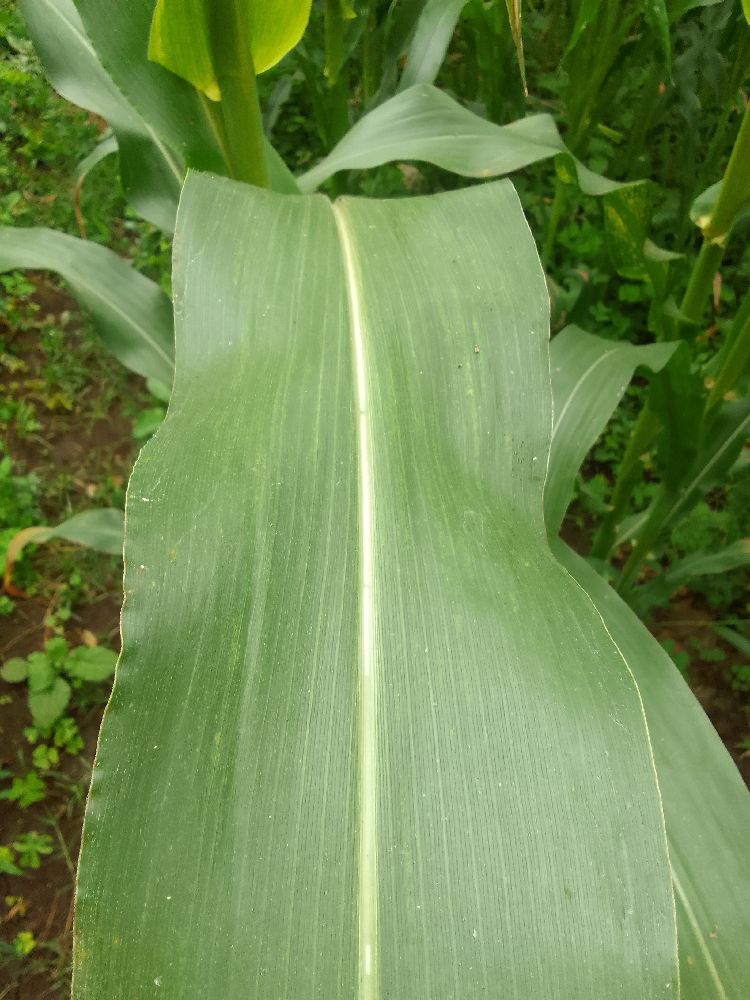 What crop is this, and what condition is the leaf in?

maize, healthy
